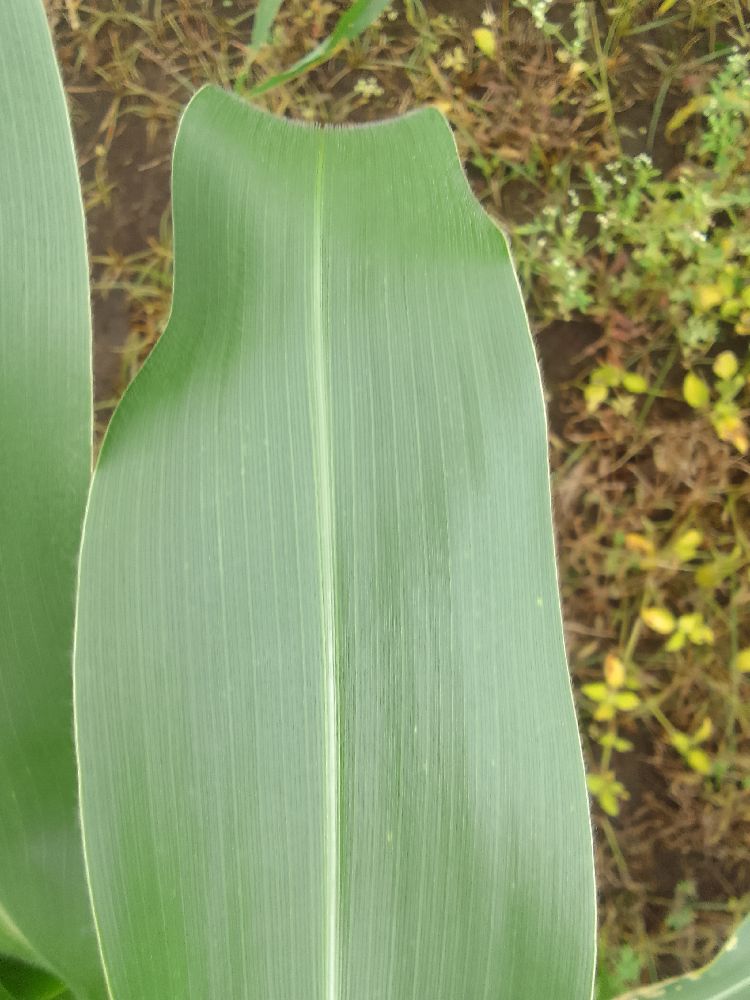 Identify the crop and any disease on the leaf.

maize, healthy
